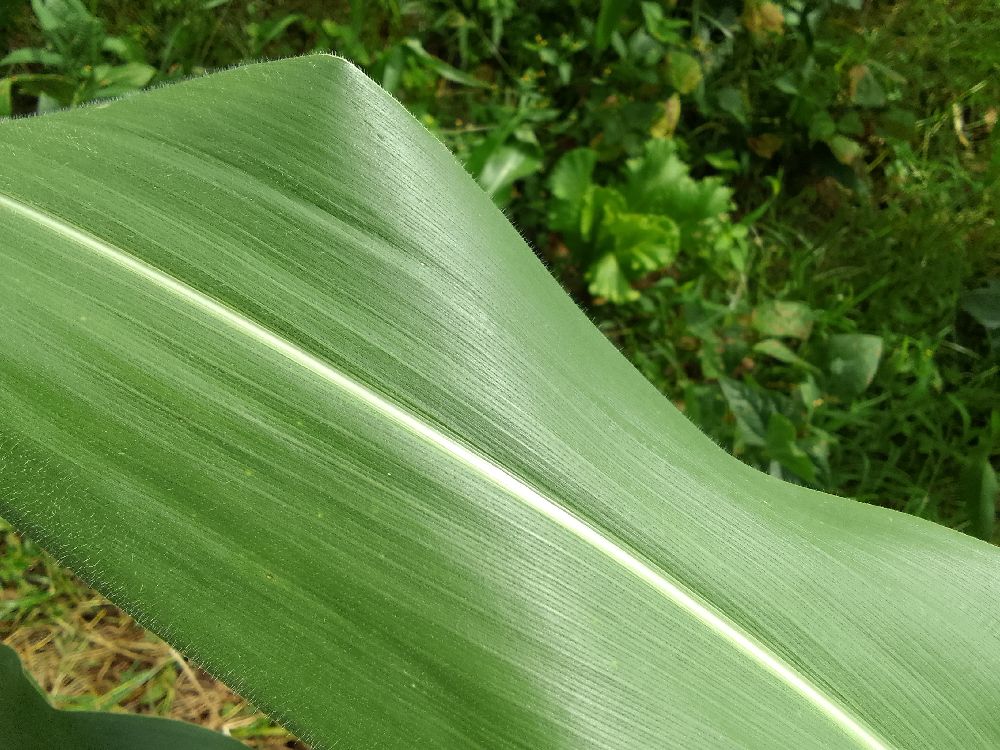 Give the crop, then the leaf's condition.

maize, healthy
